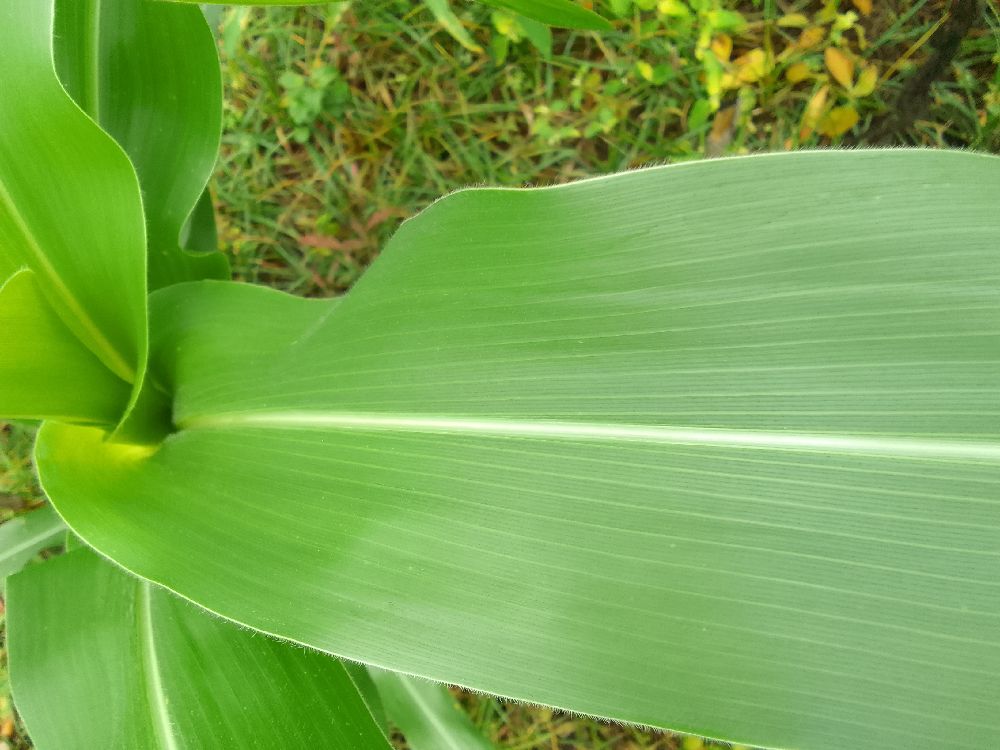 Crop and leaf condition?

maize, healthy
